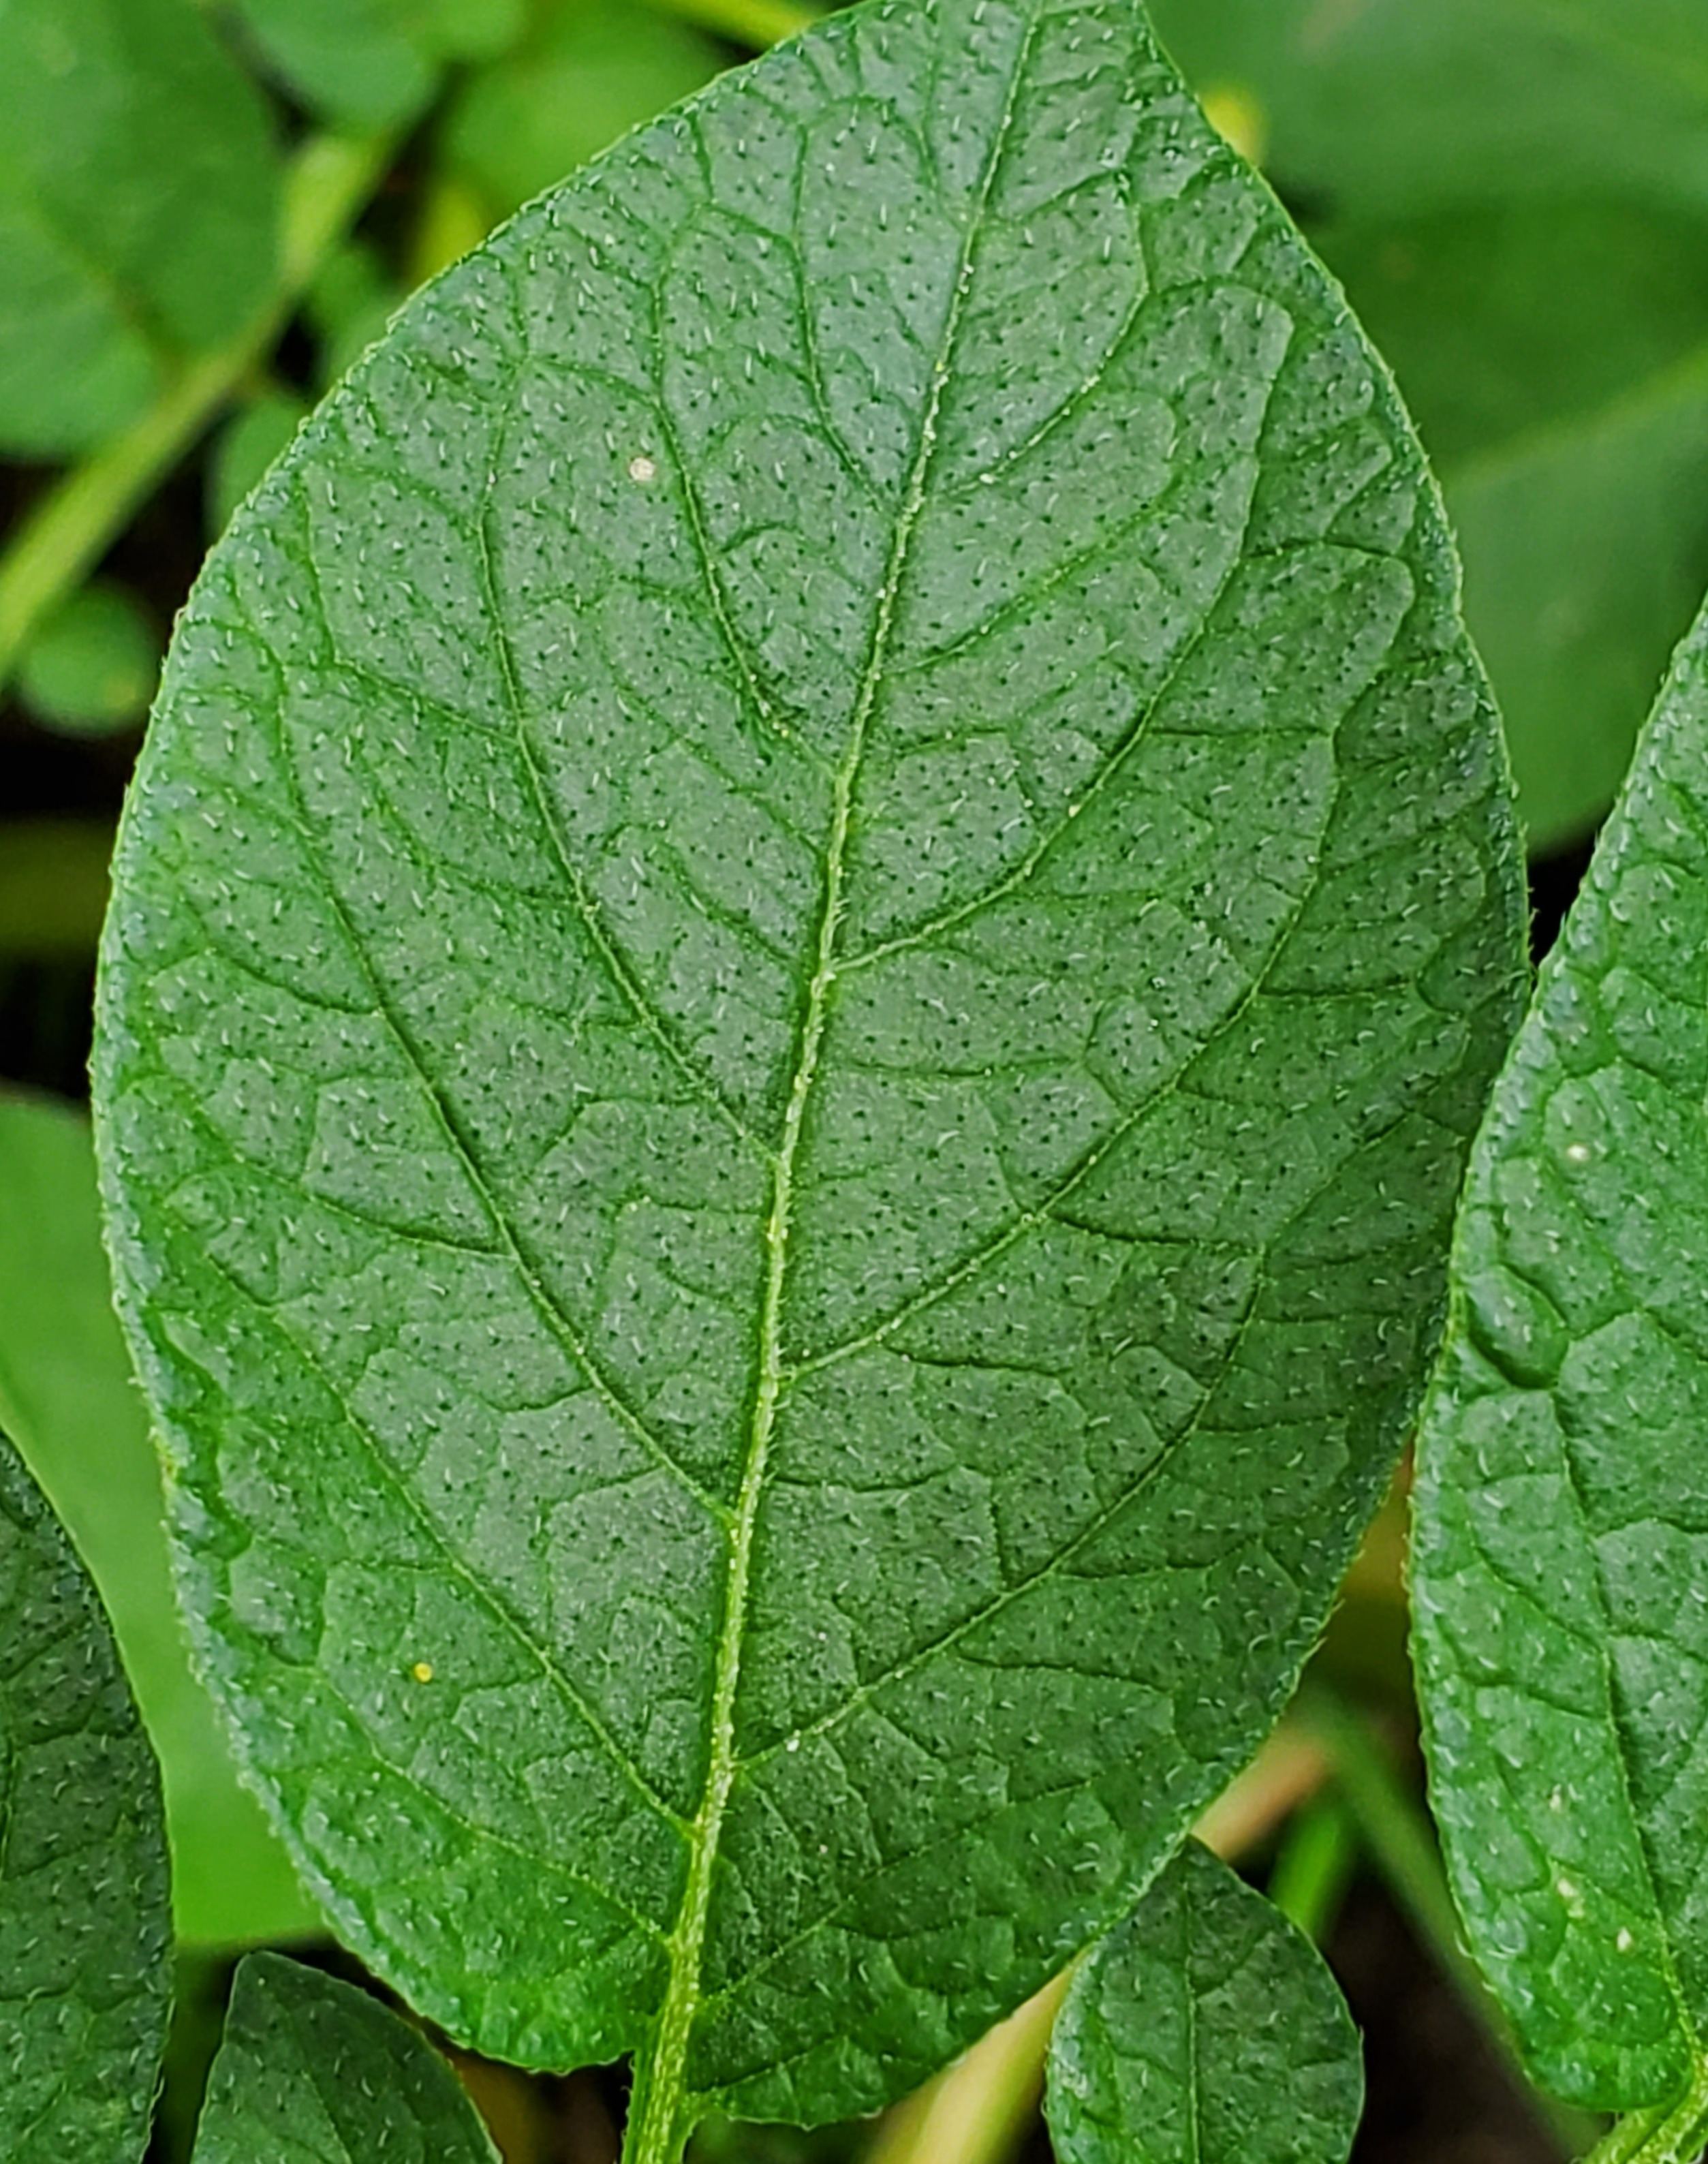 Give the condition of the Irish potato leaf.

healthy
